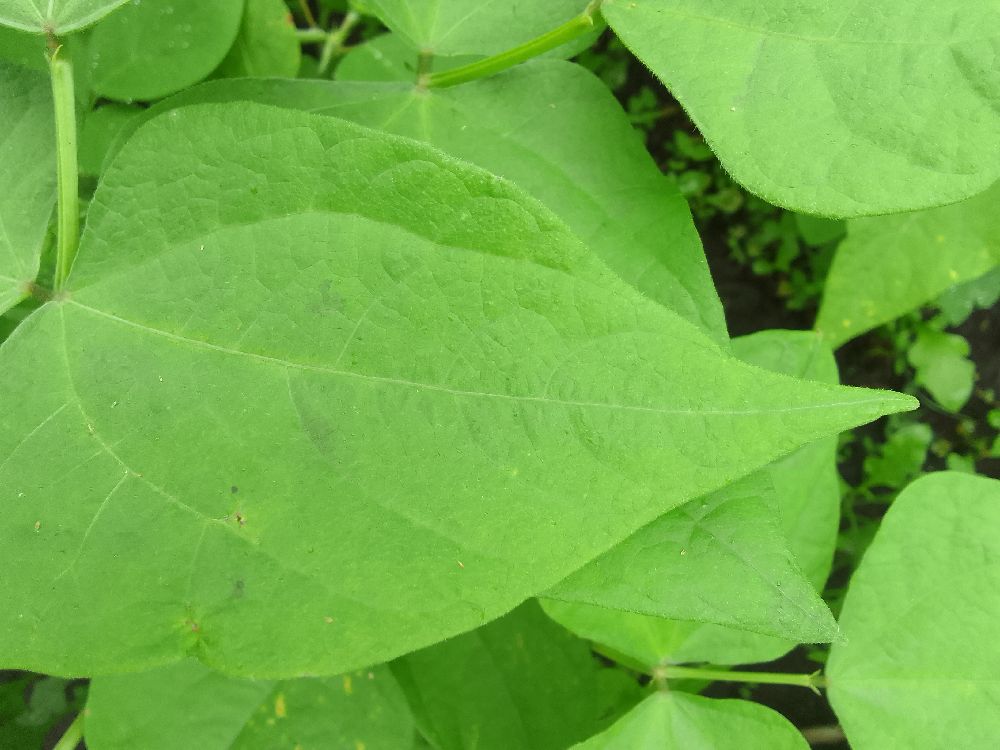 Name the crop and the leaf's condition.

common bean, healthy
